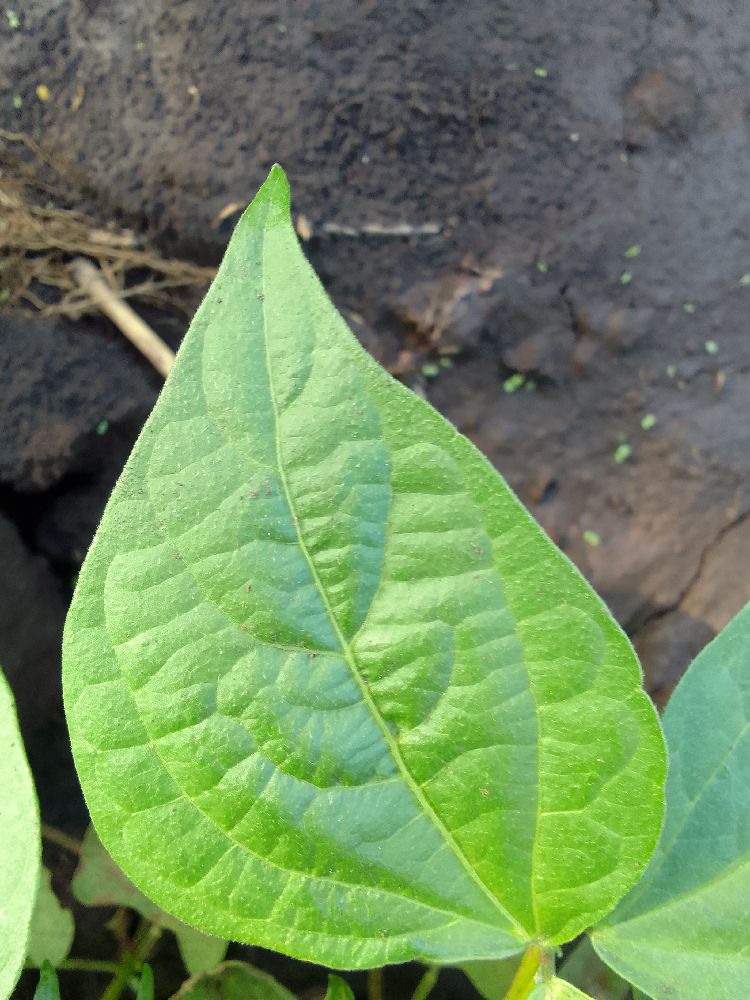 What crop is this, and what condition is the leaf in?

common bean, healthy
